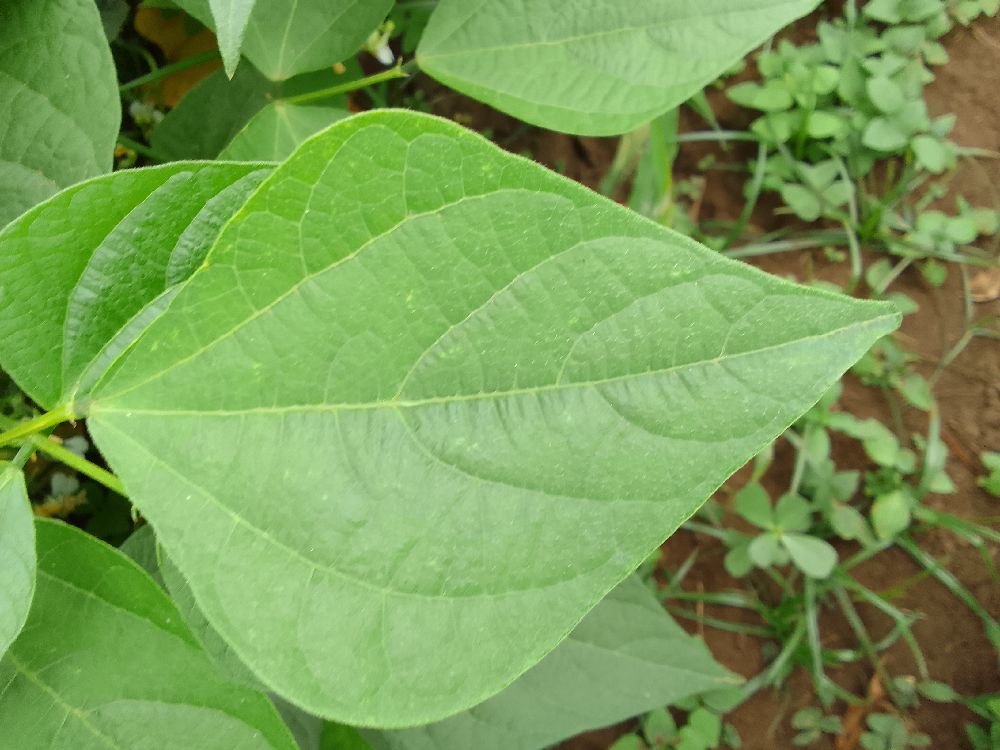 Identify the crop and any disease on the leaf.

common bean, healthy
